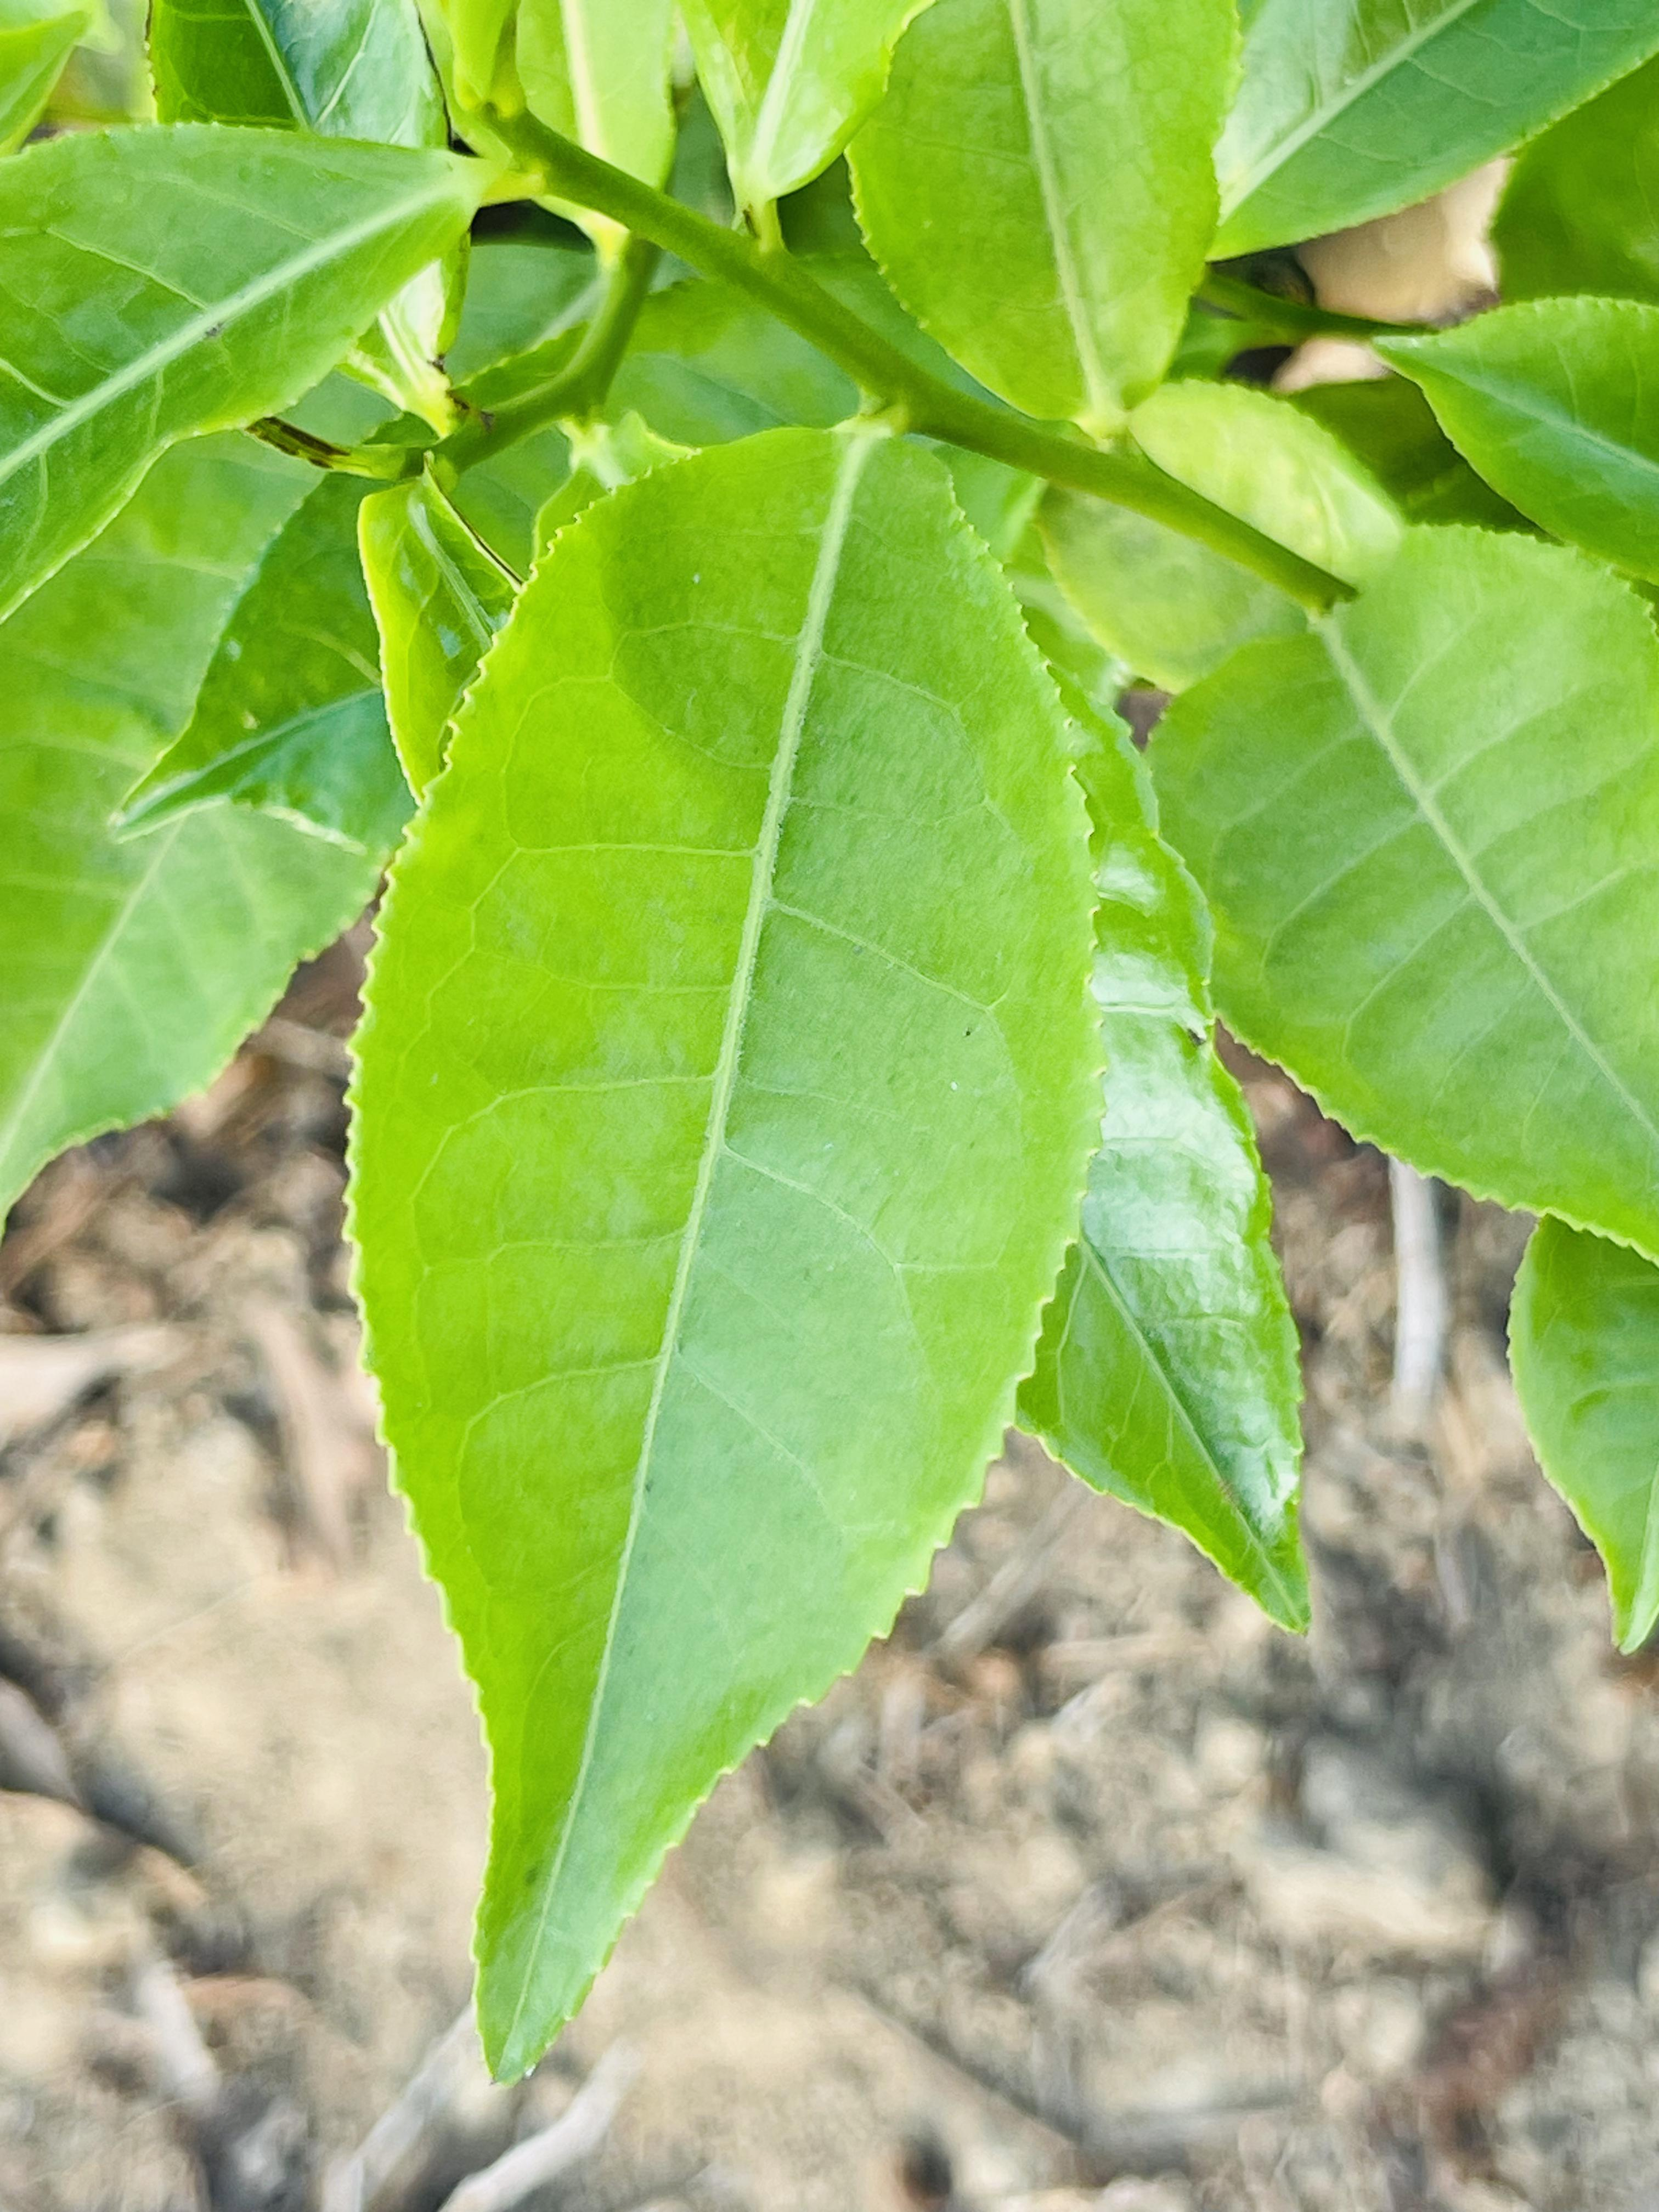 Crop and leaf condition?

tea, healthy leaf
